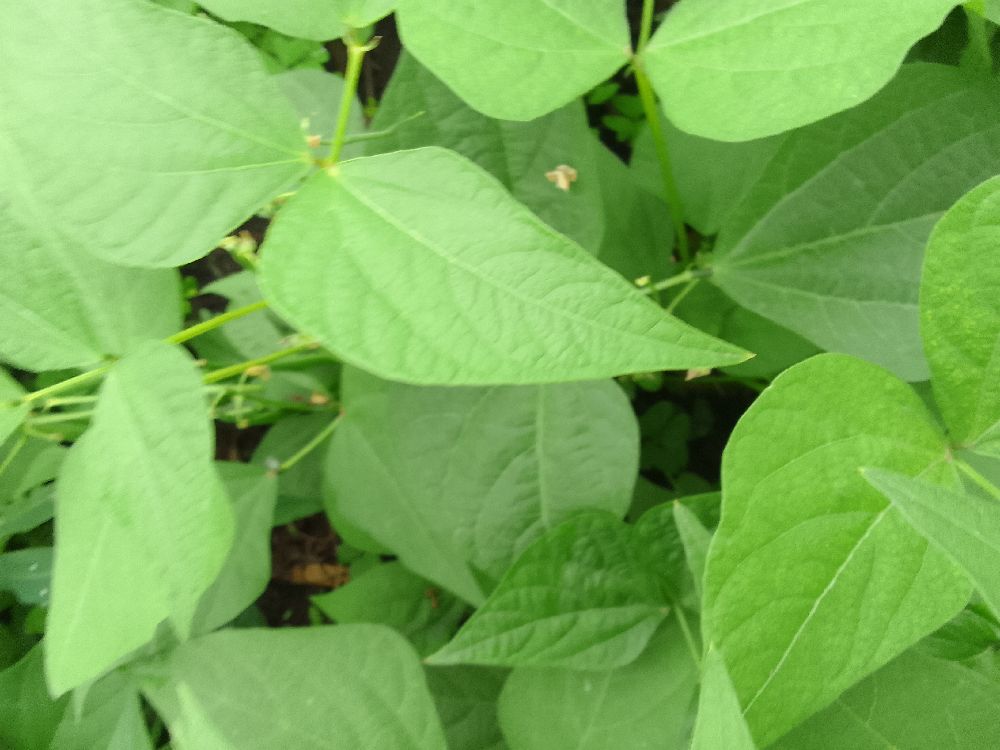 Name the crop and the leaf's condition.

common bean, healthy
